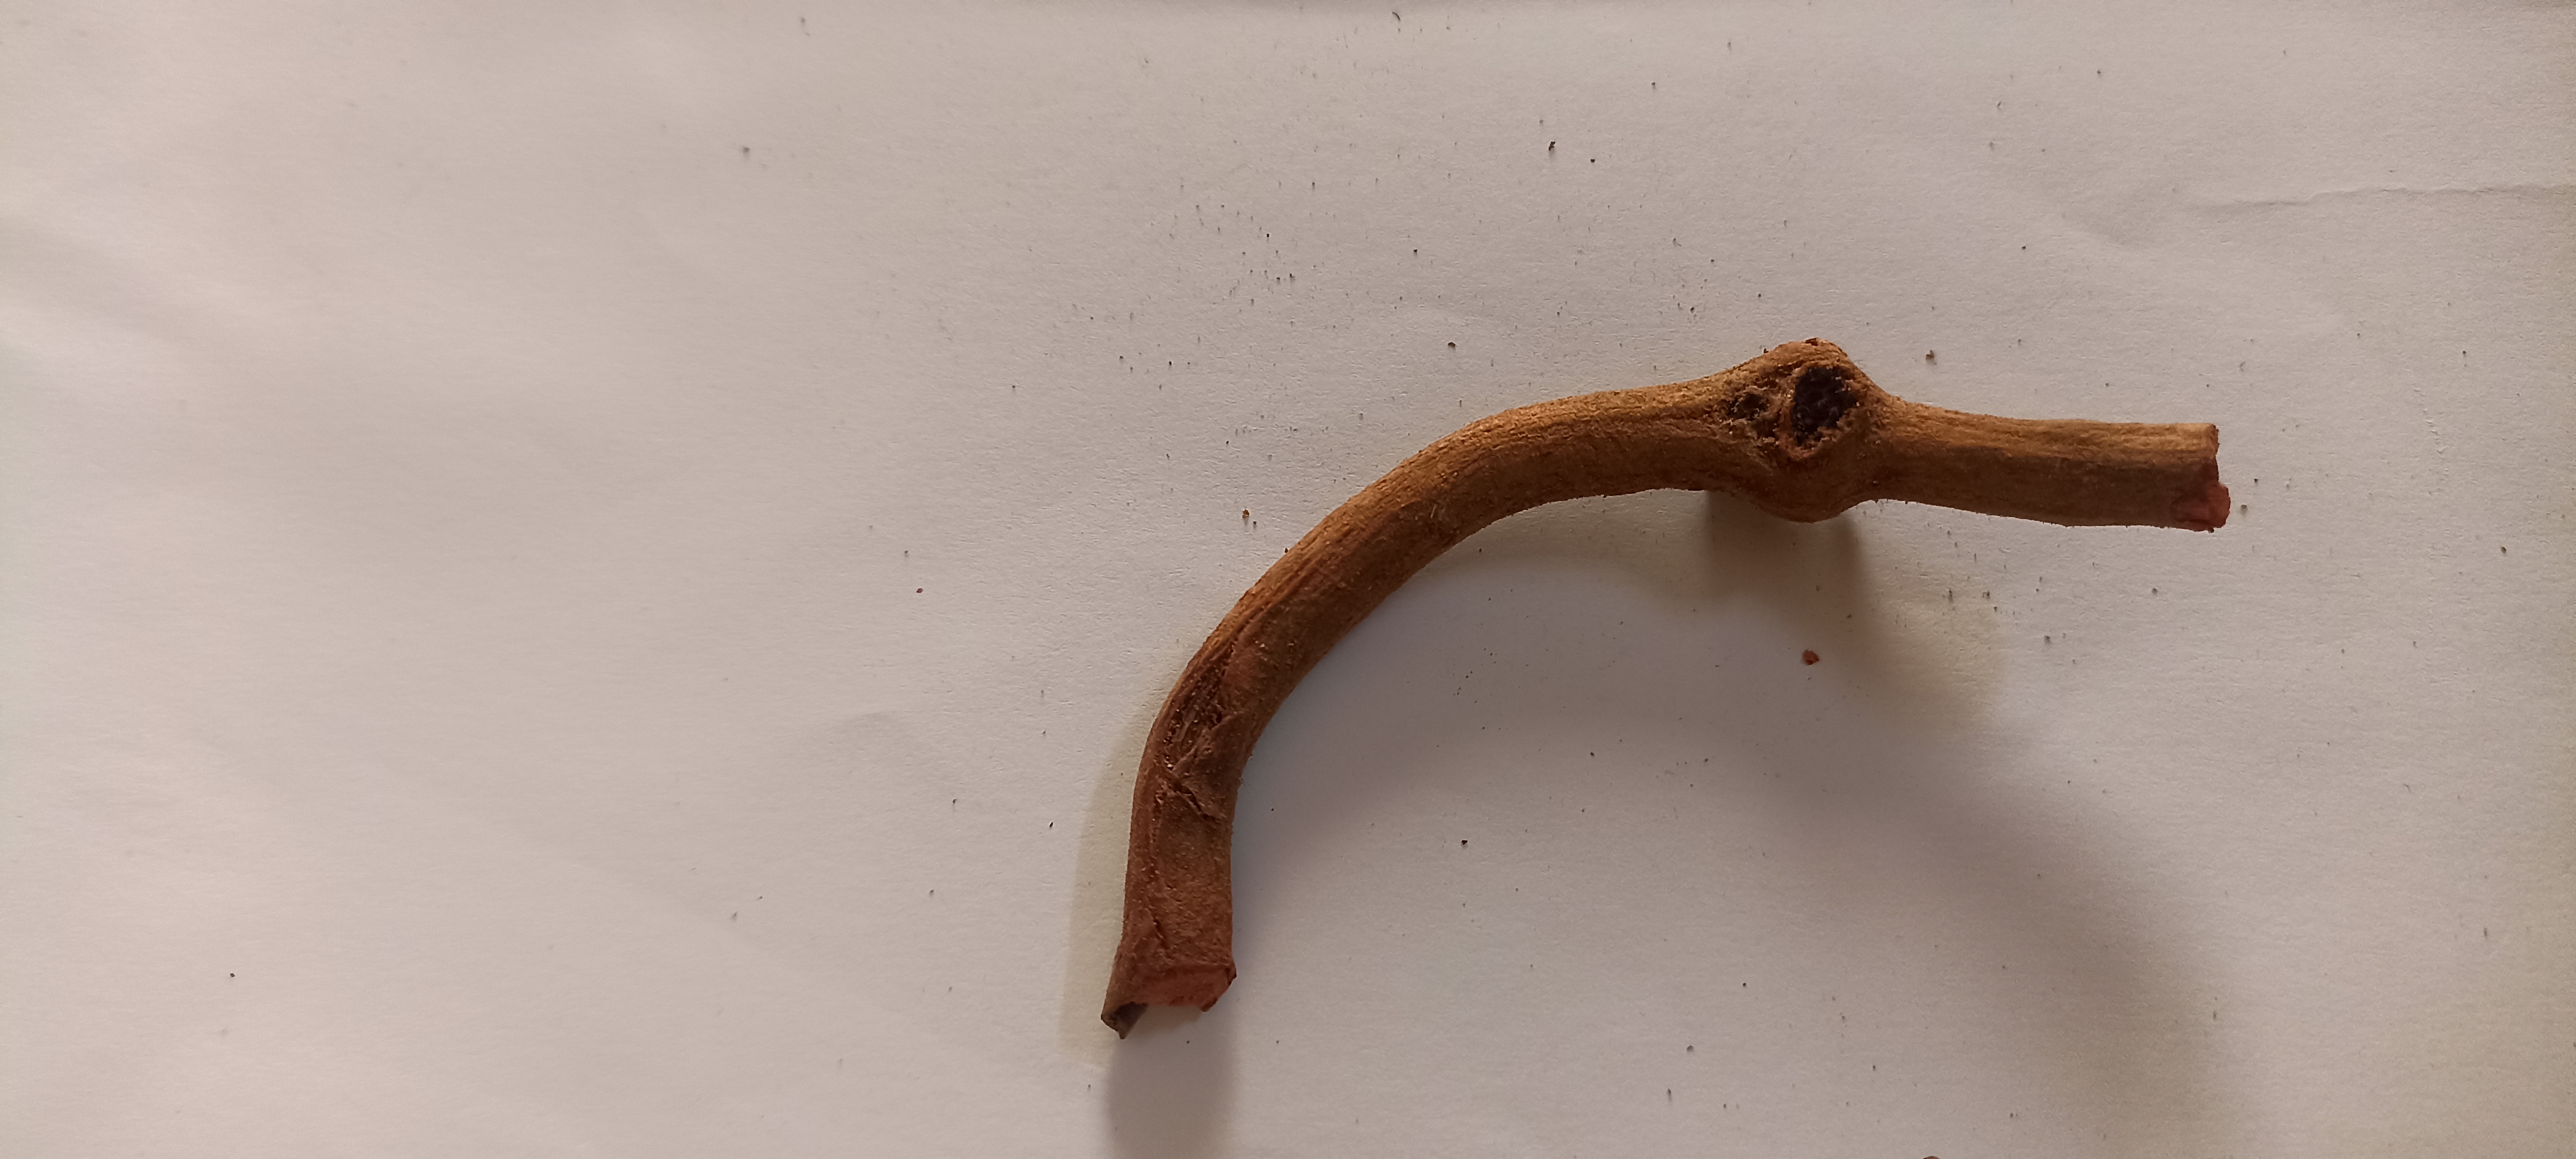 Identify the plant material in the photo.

manjistha
